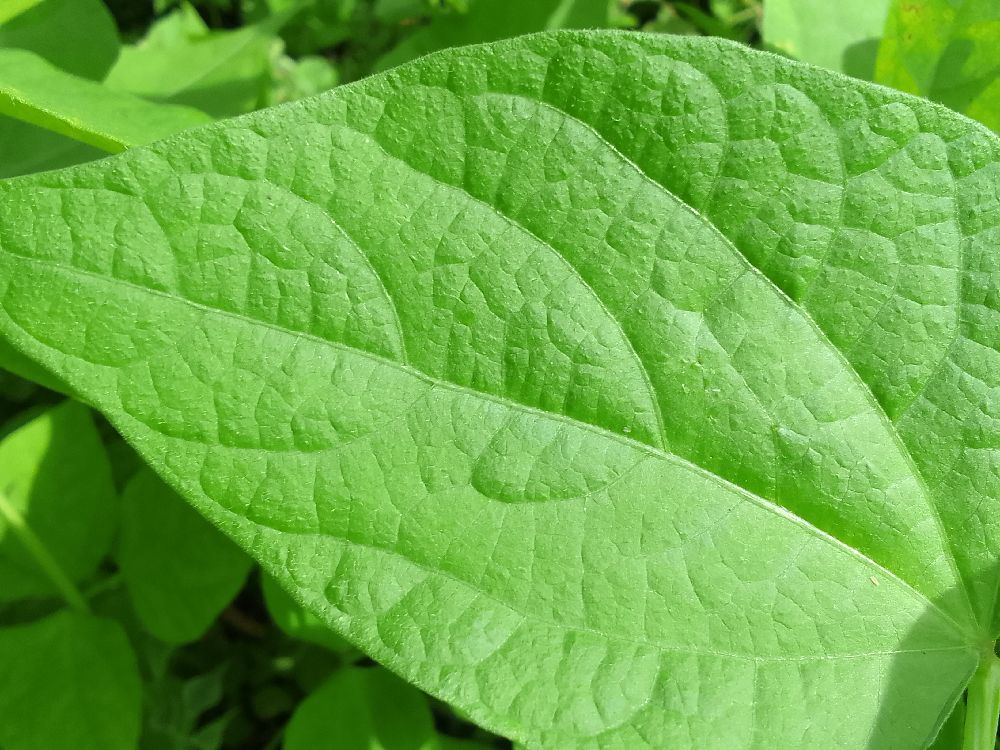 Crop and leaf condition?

common bean, healthy
